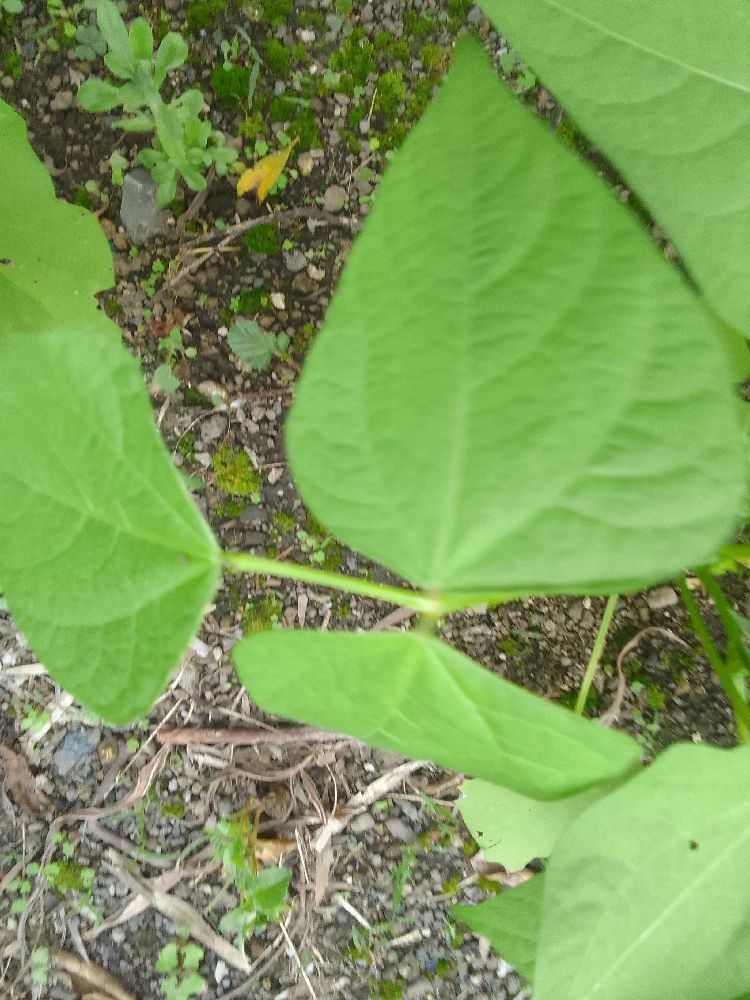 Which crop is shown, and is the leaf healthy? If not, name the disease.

common bean, healthy
